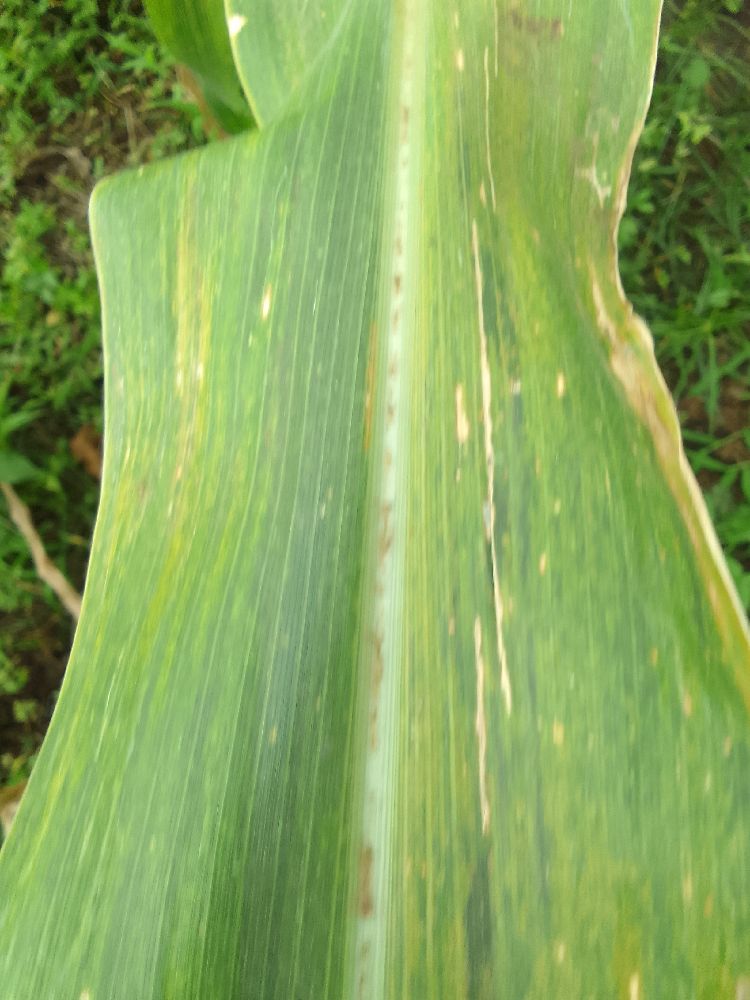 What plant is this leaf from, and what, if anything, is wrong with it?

maize, maize lethal necrosis
